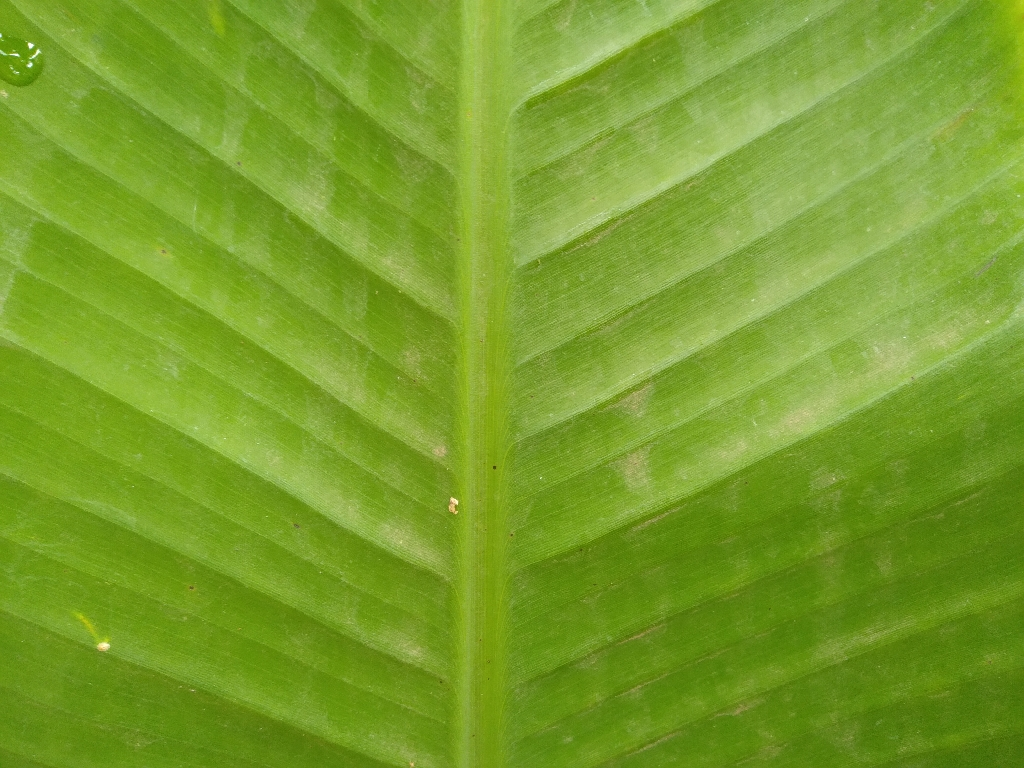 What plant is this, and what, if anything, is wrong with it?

banana, healthy
